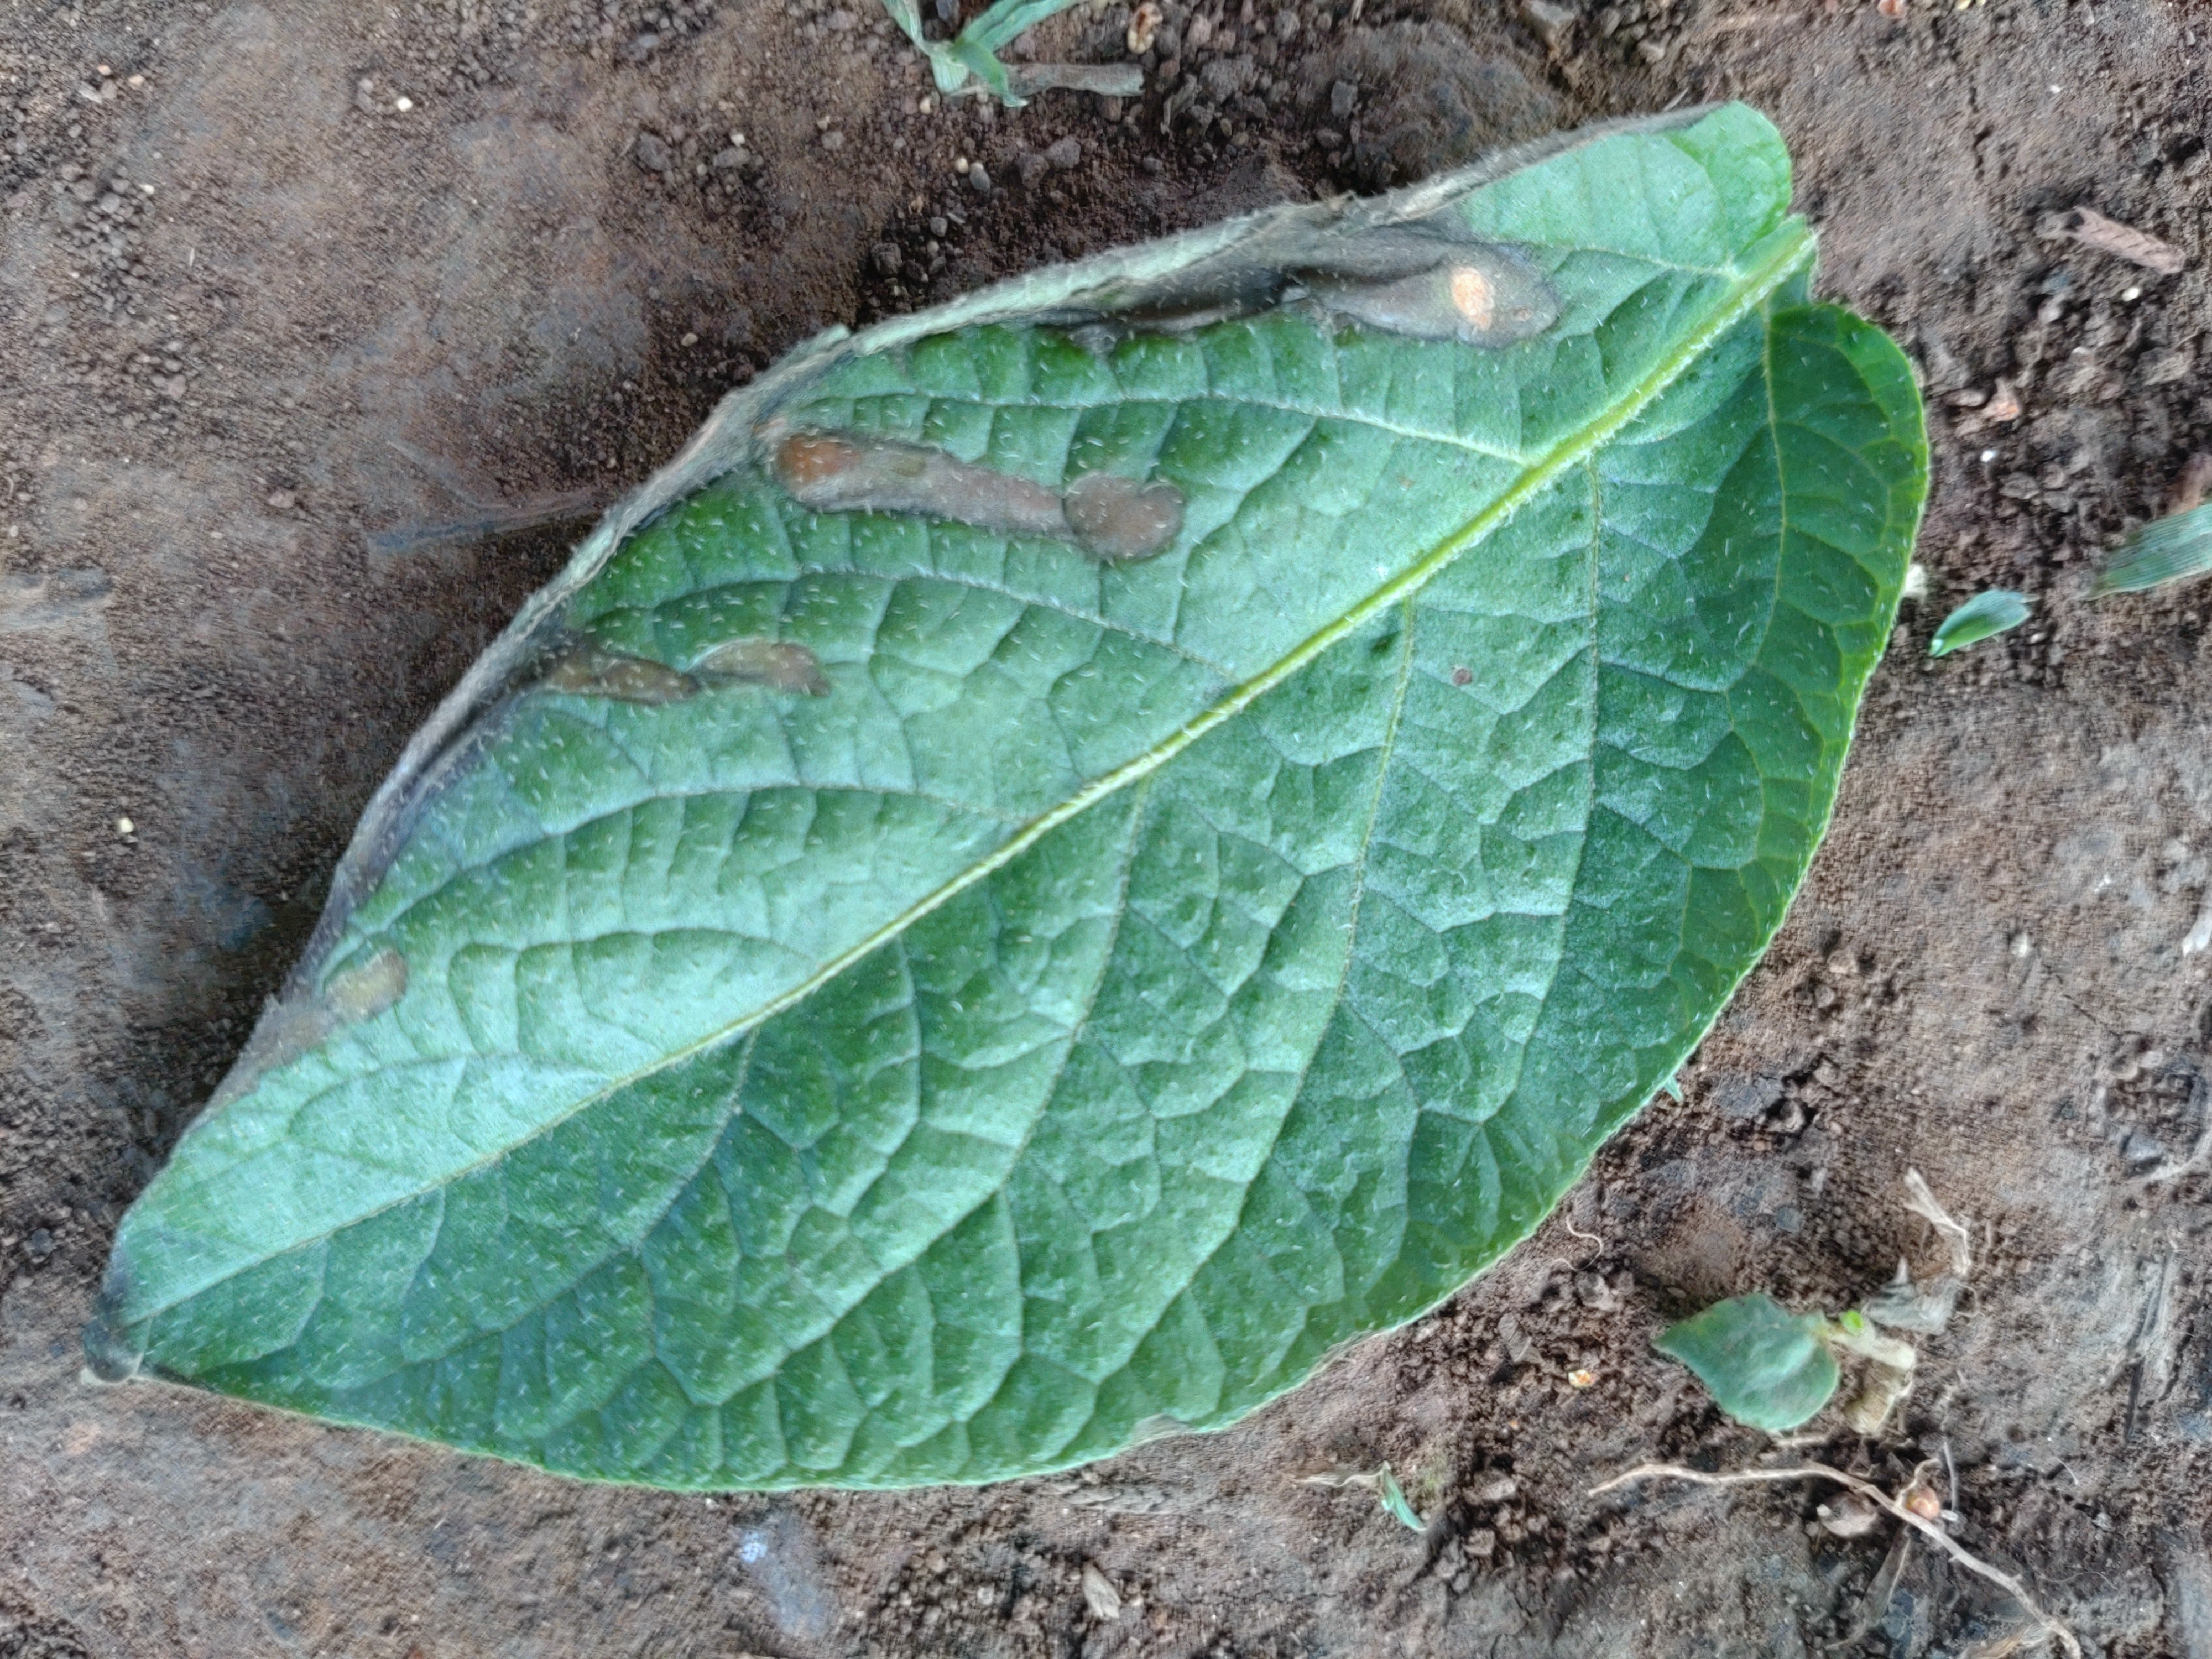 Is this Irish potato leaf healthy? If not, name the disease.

early blight
